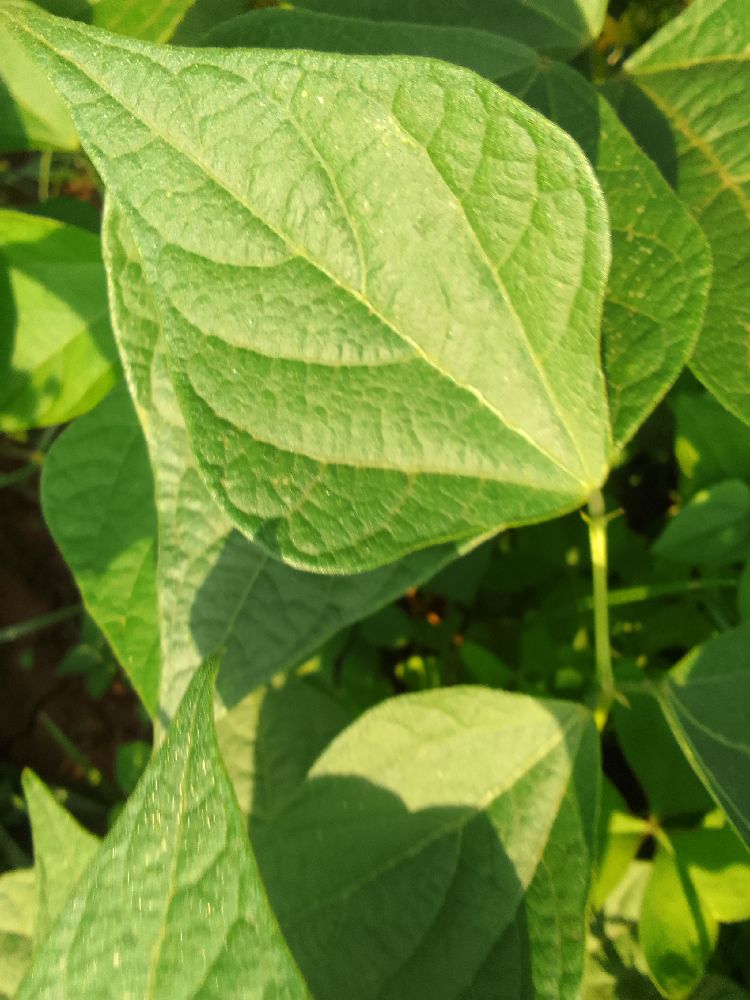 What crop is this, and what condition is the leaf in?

common bean, healthy
